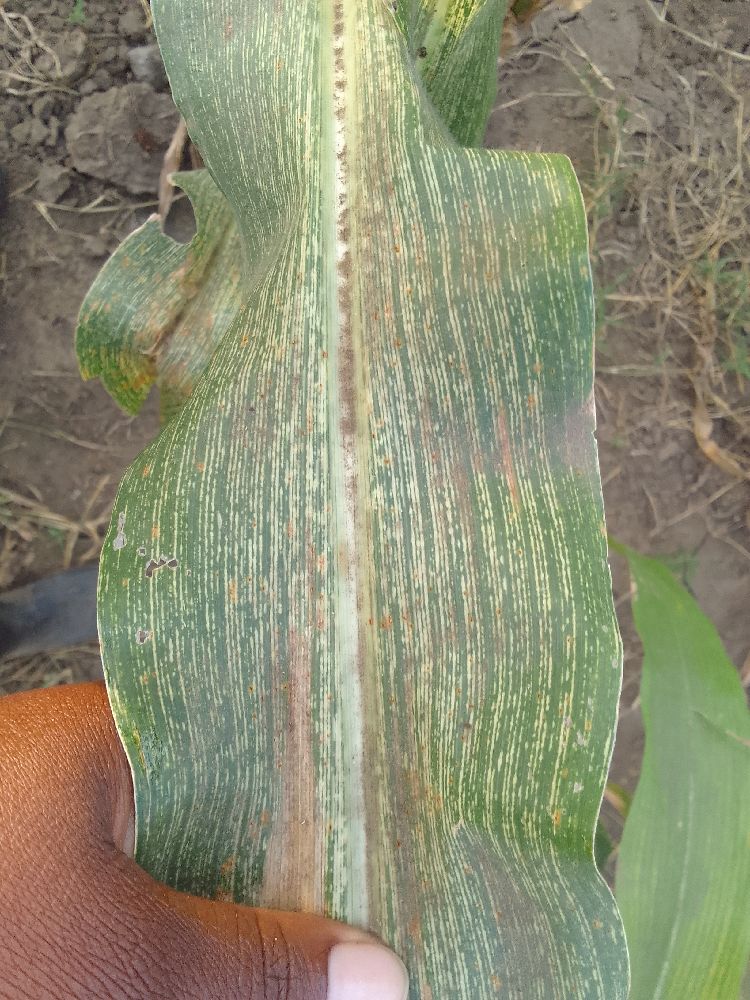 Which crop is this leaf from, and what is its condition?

maize, maize streak virus
